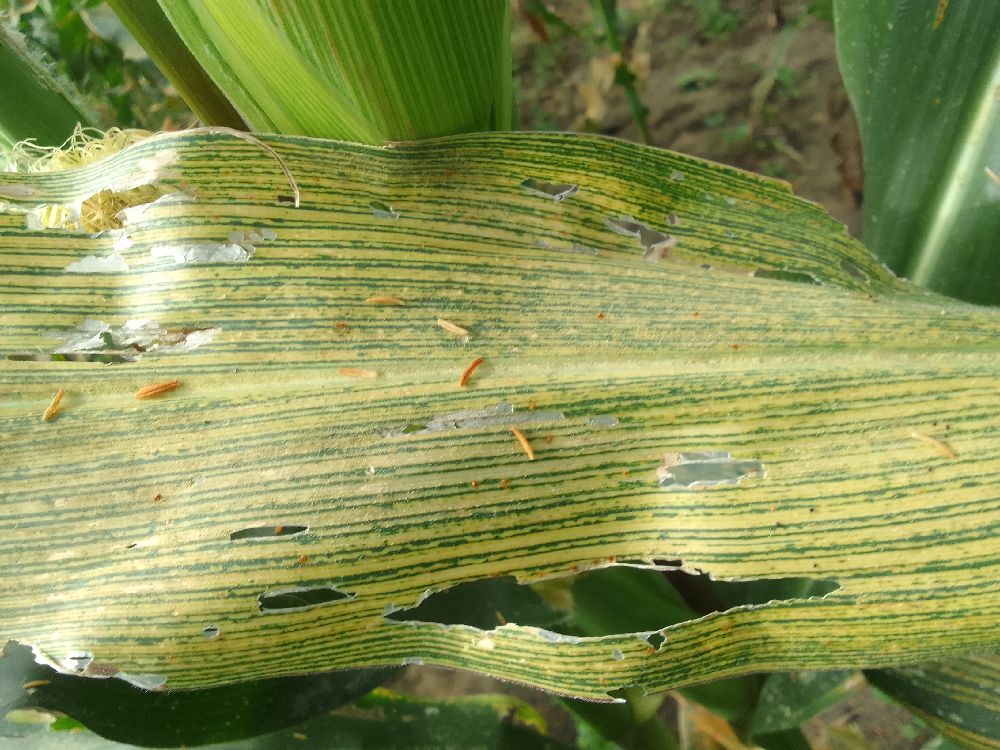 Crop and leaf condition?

maize, maize streak virus
